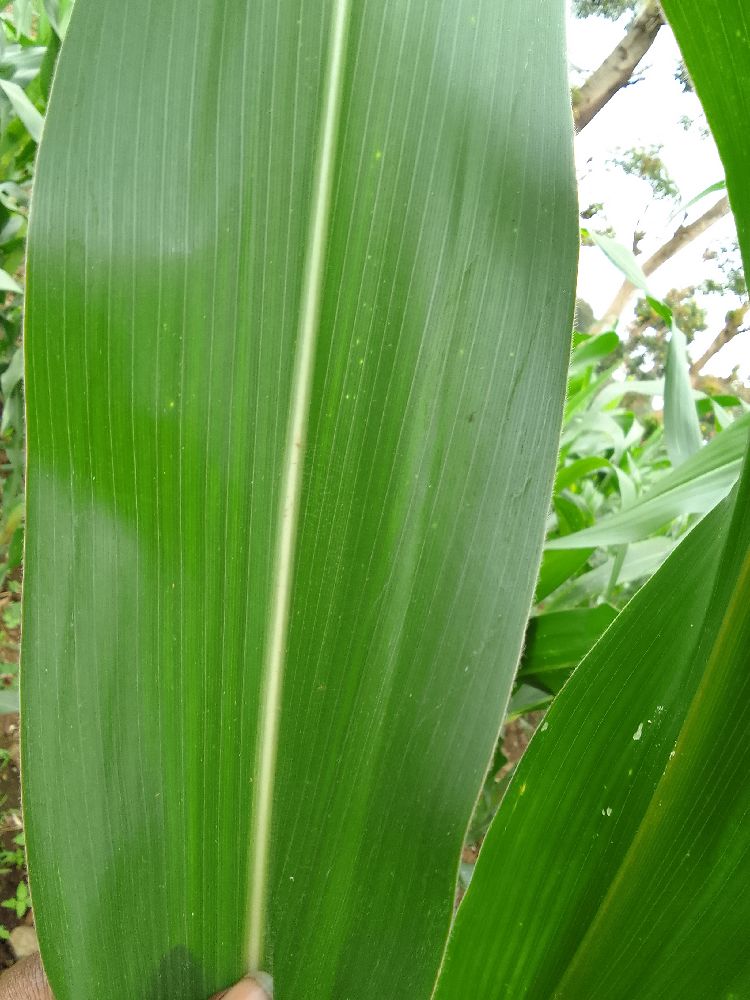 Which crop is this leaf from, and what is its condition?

maize, healthy
